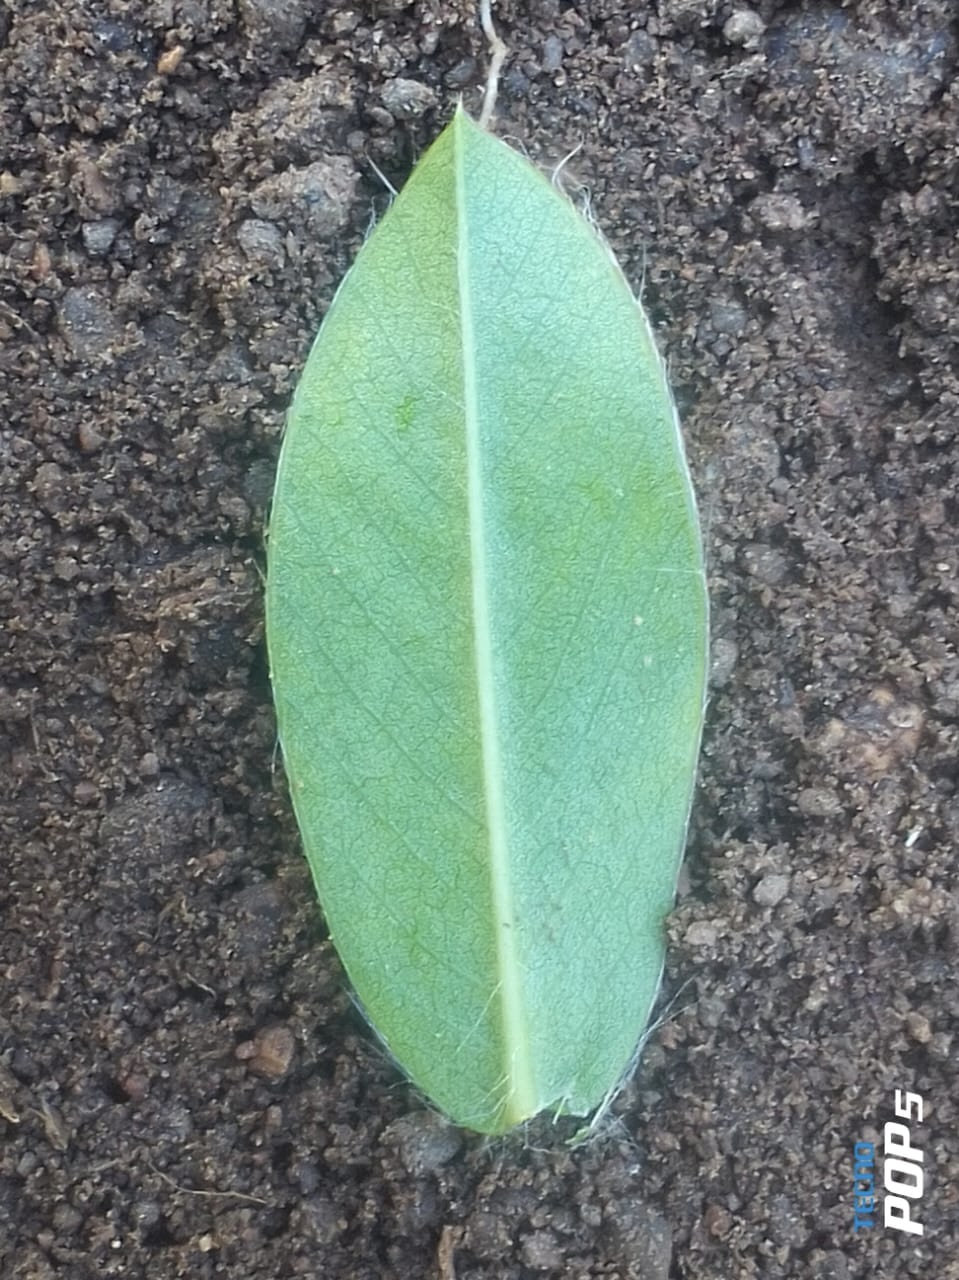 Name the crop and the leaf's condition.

peanut, healthy leaves
